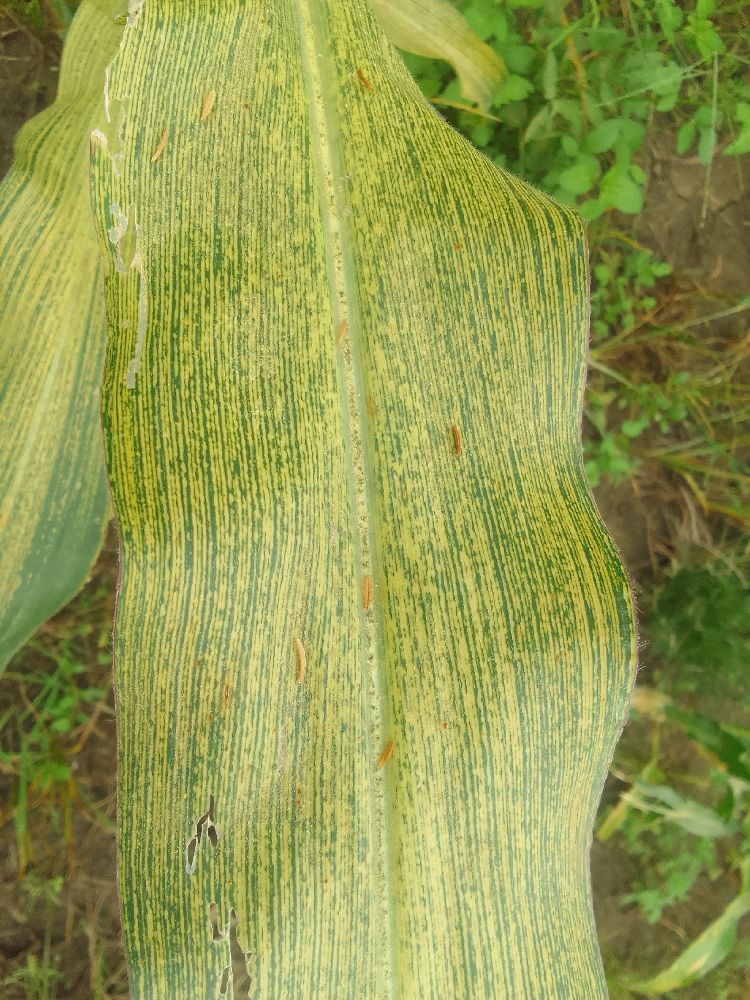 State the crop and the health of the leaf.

maize, maize streak virus
